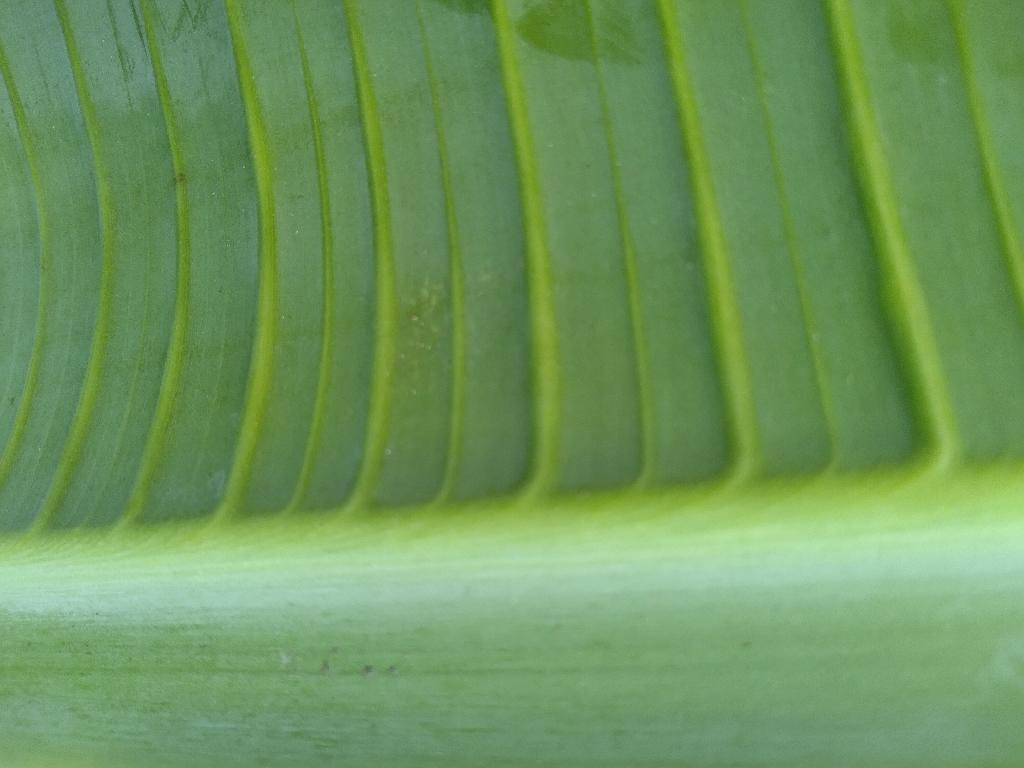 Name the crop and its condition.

banana, healthy
